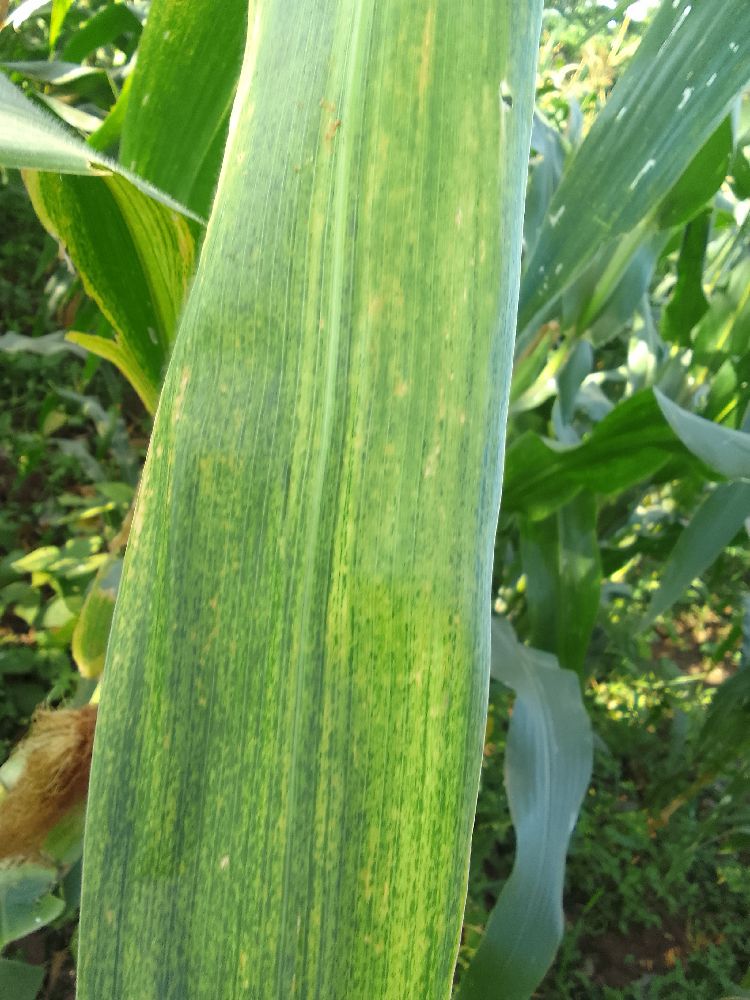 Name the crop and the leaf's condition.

maize, maize lethal necrosis
